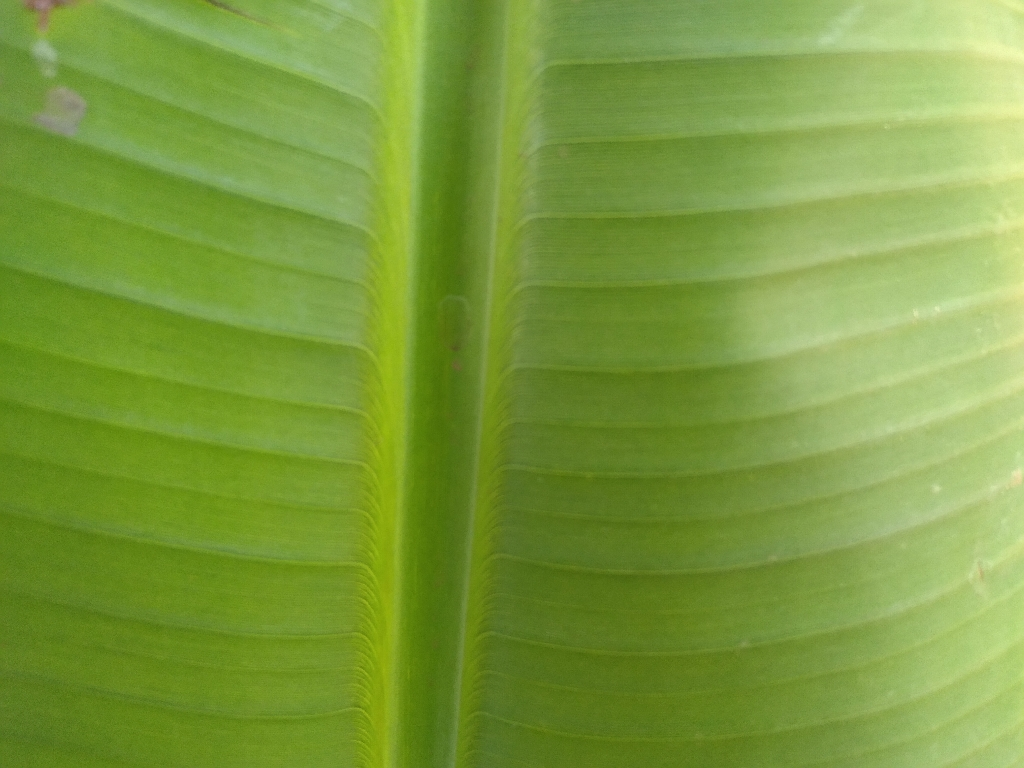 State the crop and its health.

banana, healthy
